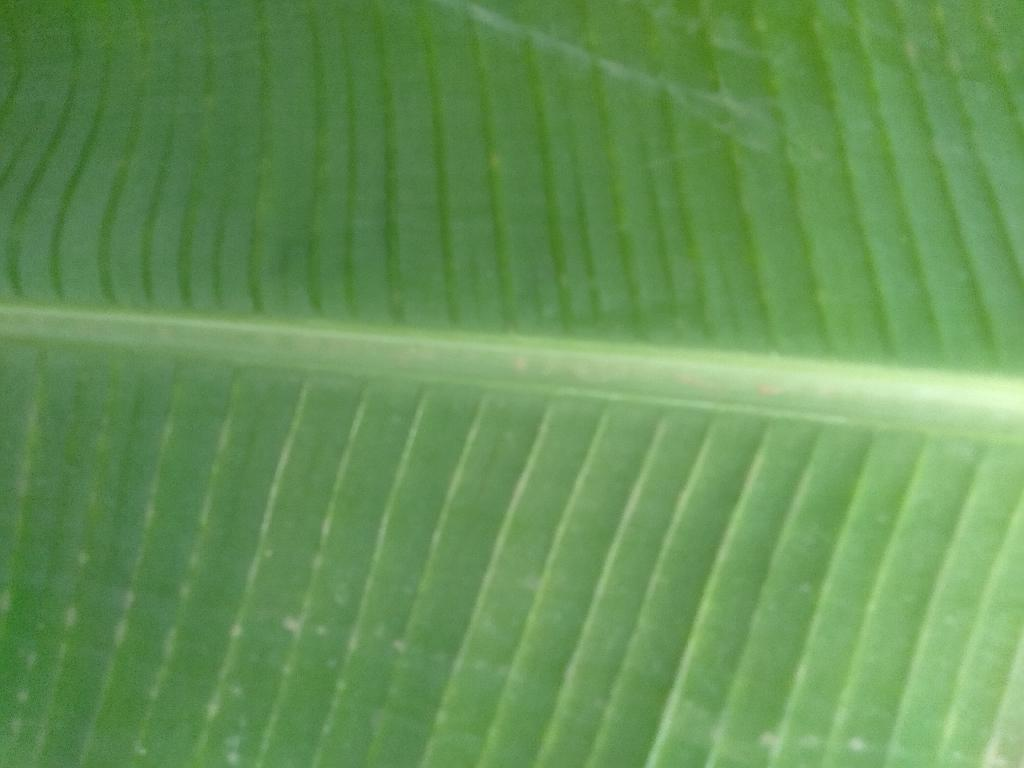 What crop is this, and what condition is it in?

banana, healthy
